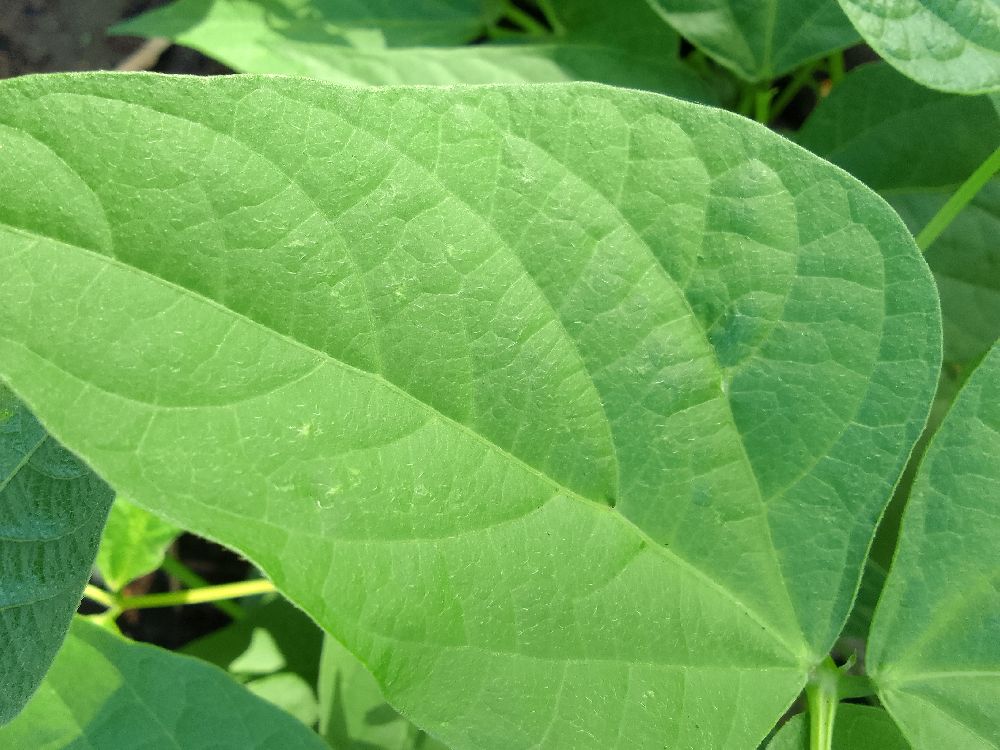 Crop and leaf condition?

common bean, healthy
